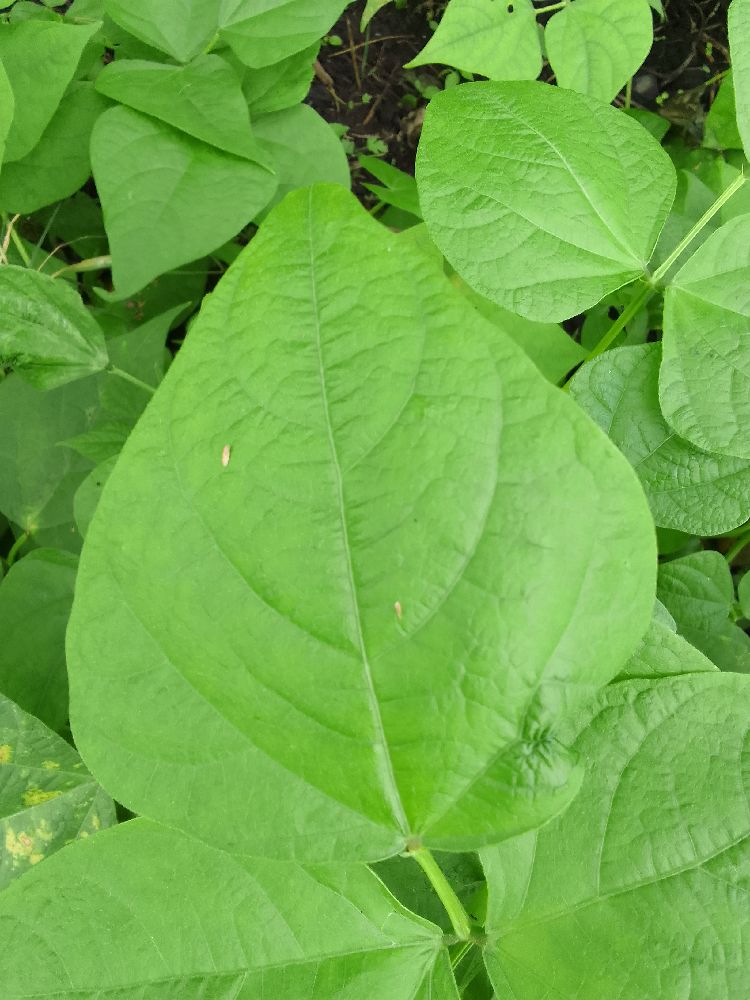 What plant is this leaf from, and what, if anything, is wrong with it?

common bean, healthy
